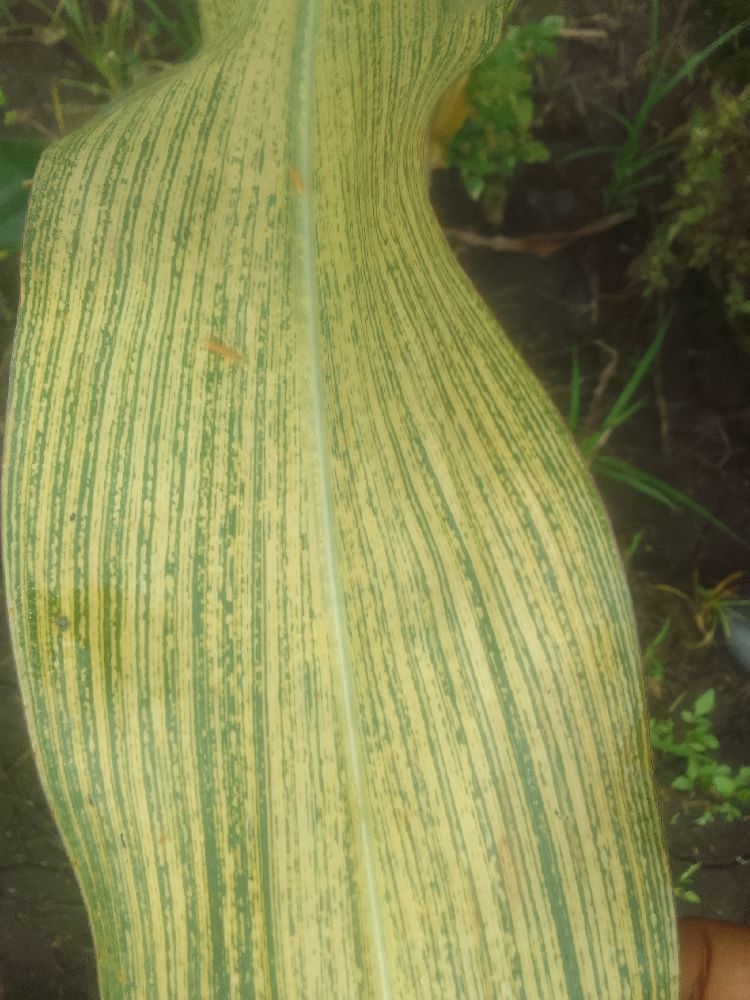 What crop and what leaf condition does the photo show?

maize, maize streak virus
